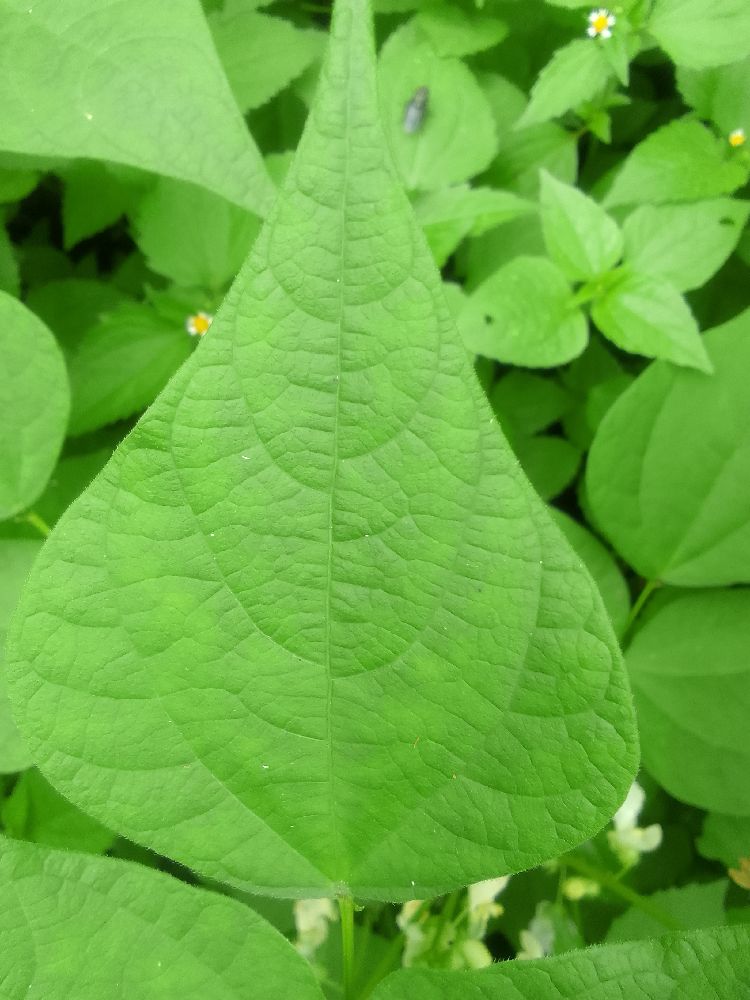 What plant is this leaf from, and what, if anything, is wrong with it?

common bean, healthy
